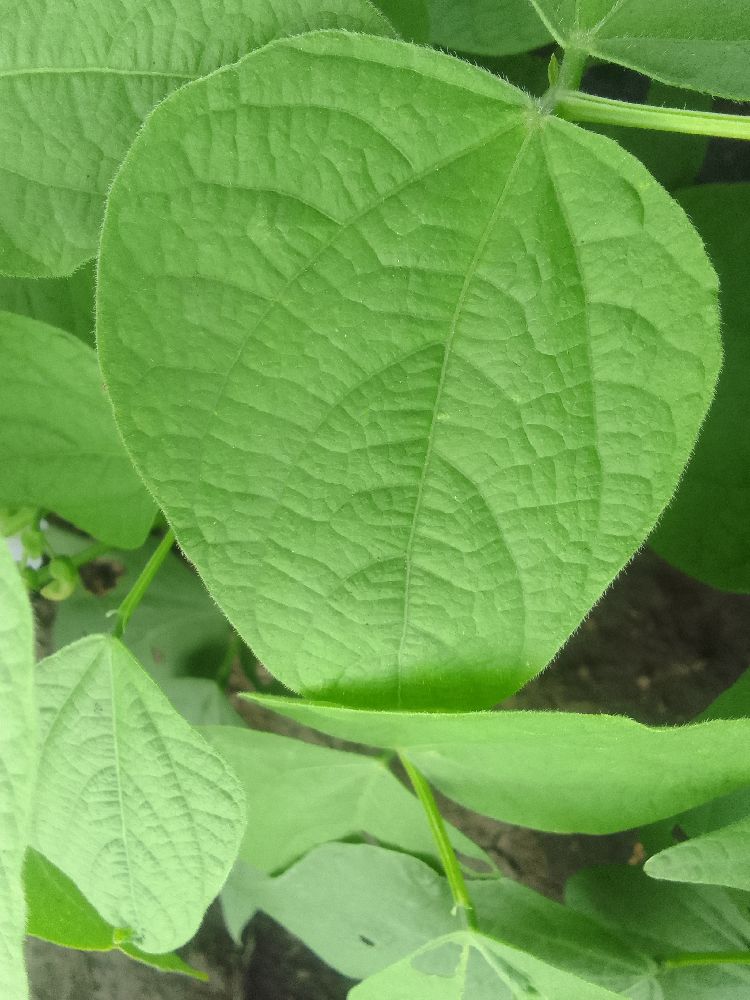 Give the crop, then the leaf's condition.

common bean, healthy
